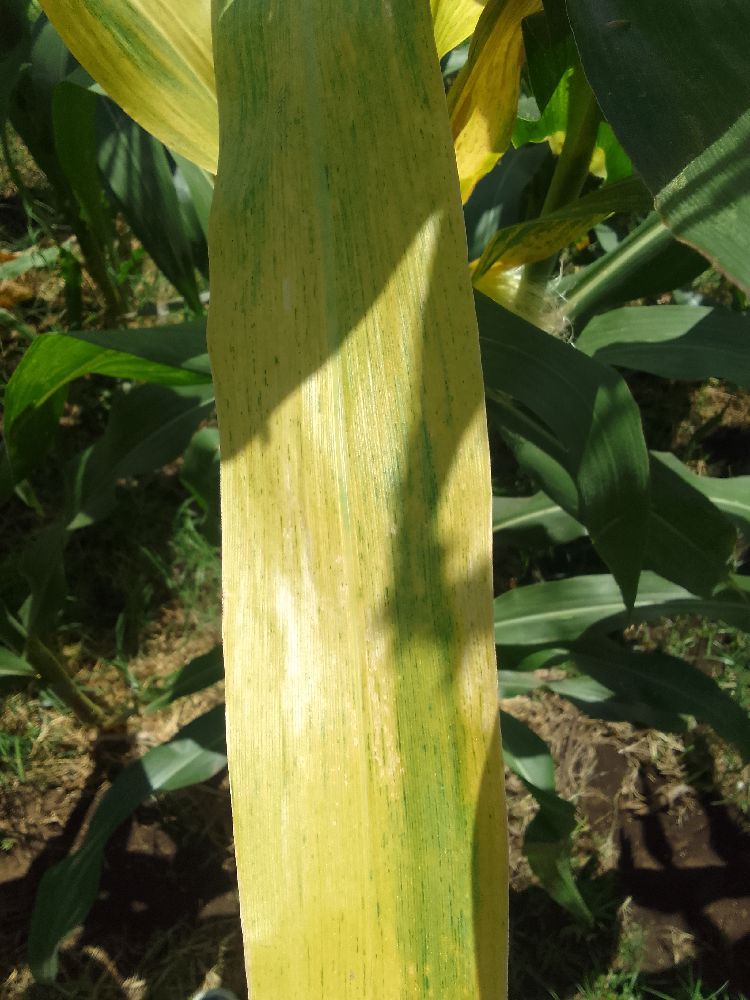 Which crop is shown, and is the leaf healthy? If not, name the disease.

maize, maize lethal necrosis
